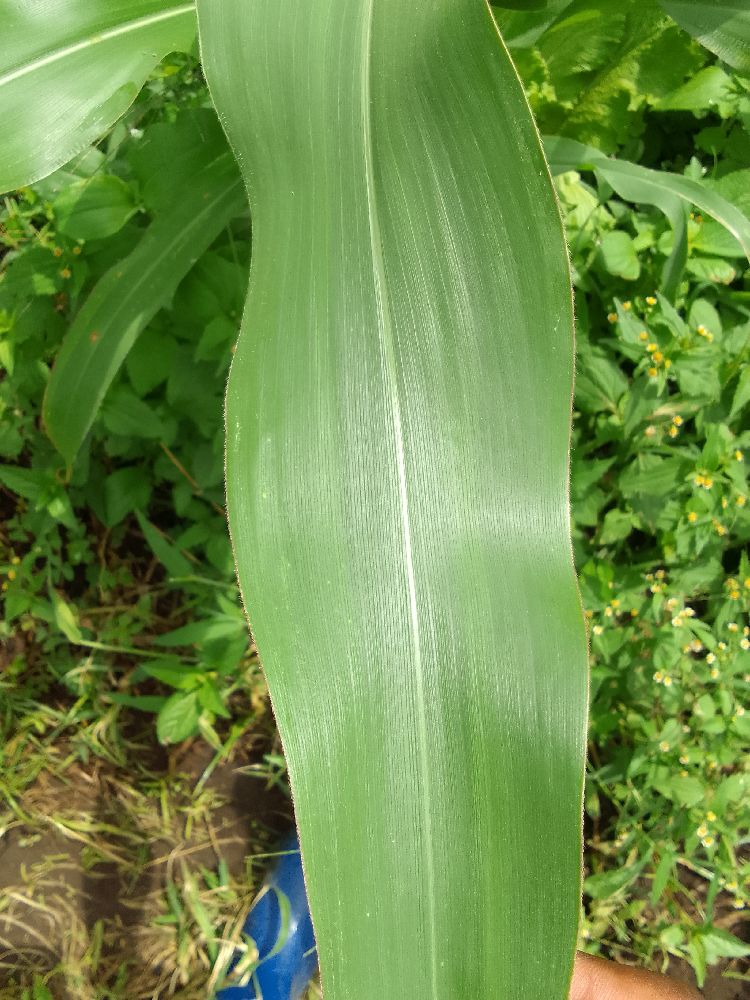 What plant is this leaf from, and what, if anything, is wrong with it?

maize, healthy
